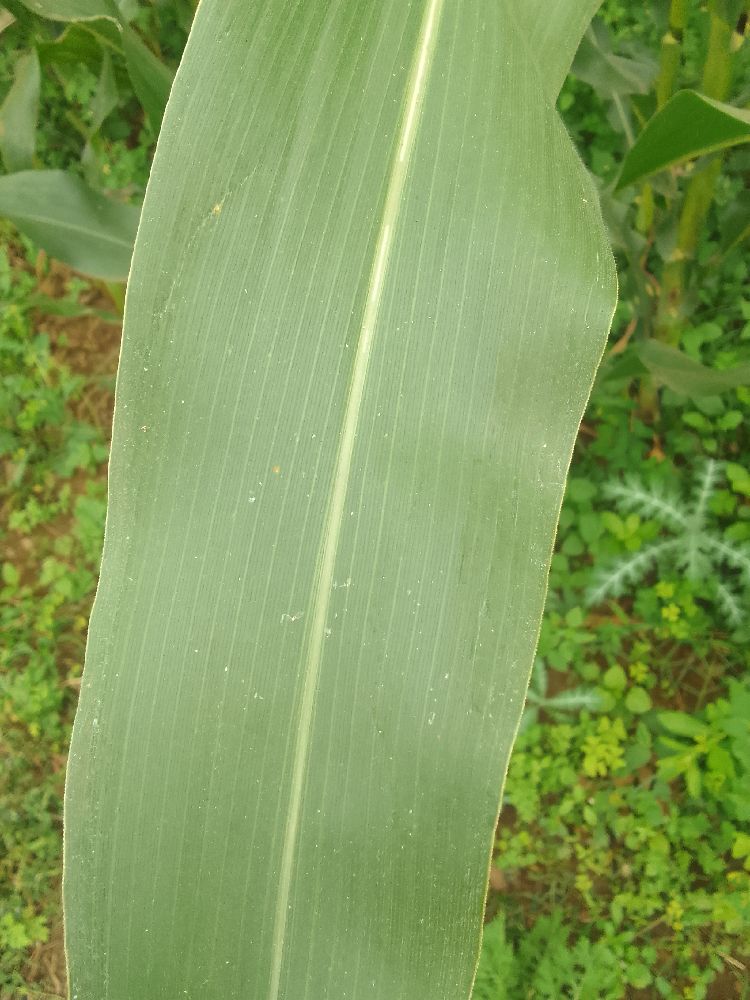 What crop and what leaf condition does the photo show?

maize, healthy
